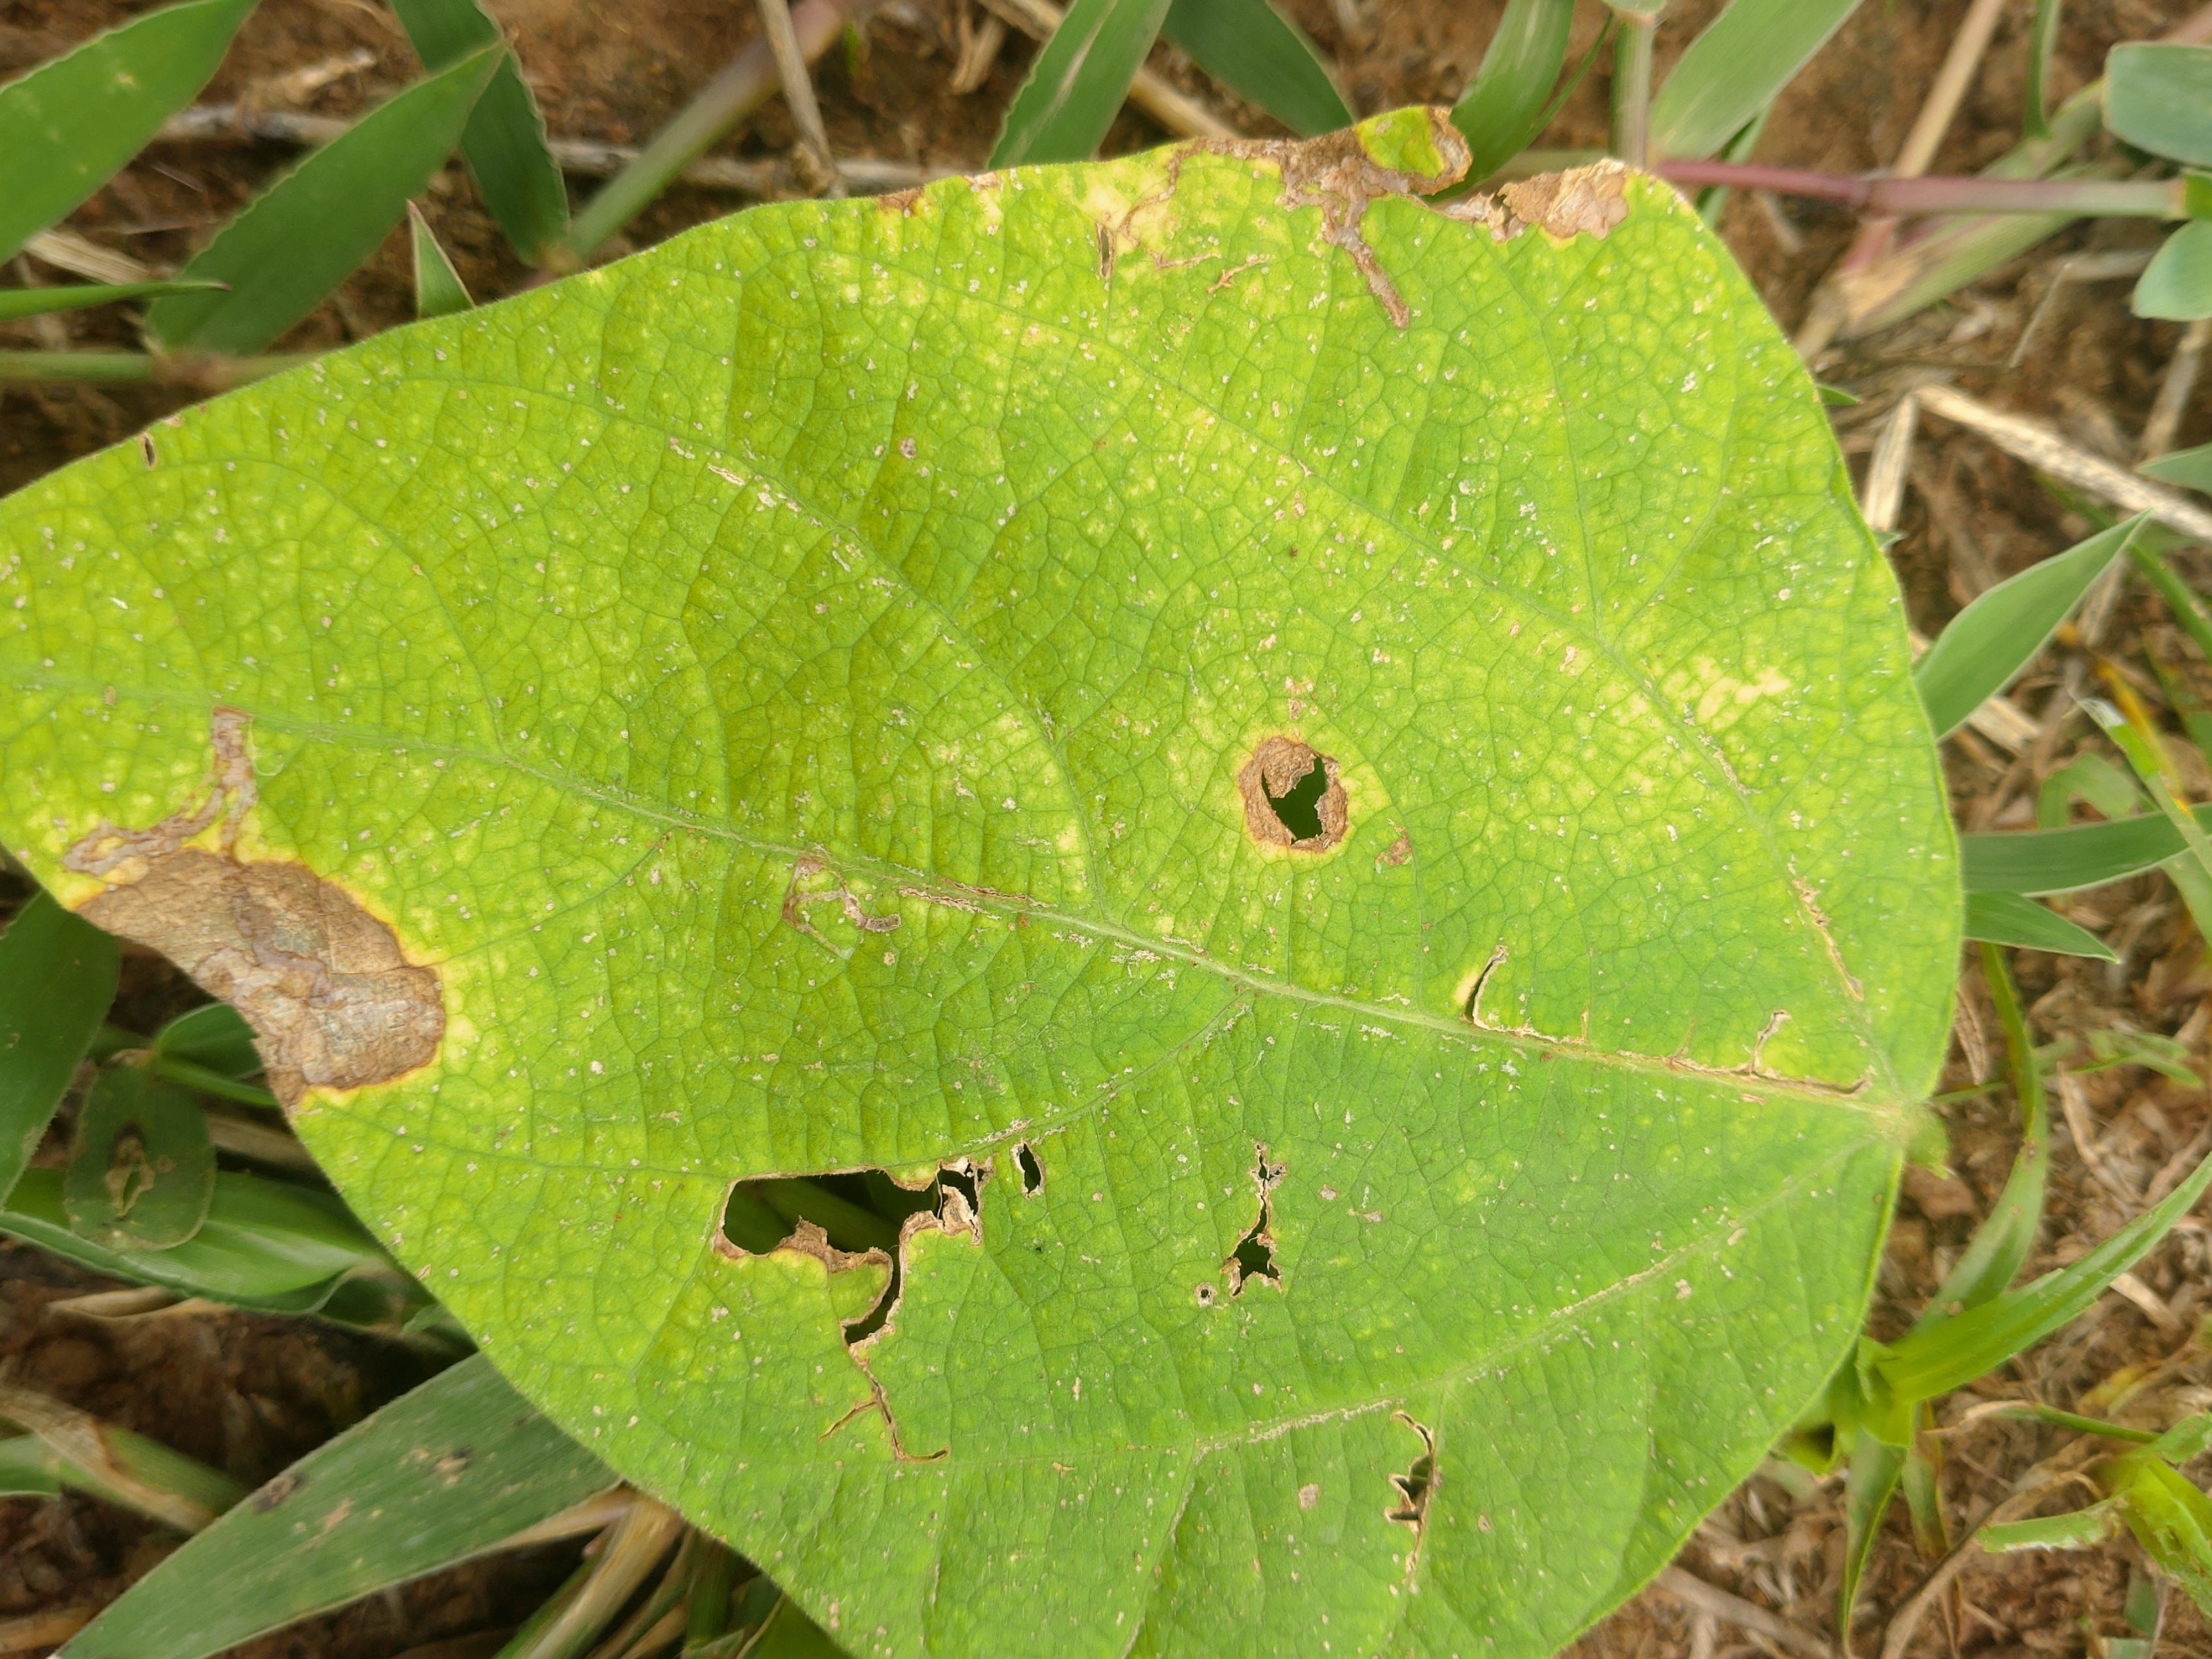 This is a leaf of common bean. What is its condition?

rust
